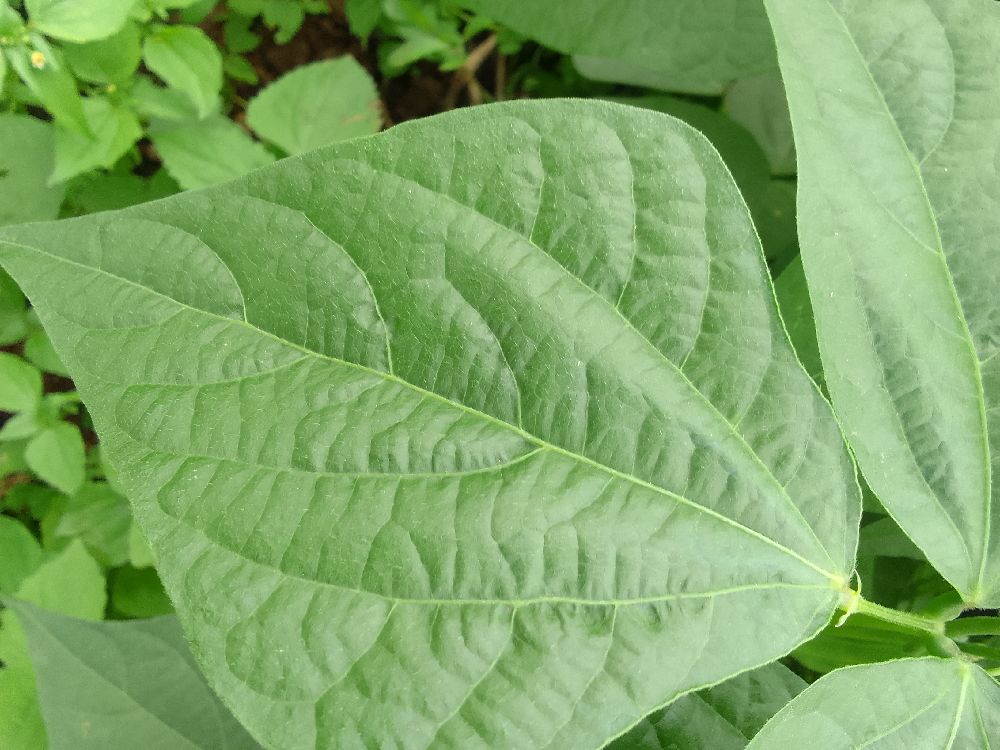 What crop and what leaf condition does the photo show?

common bean, healthy
